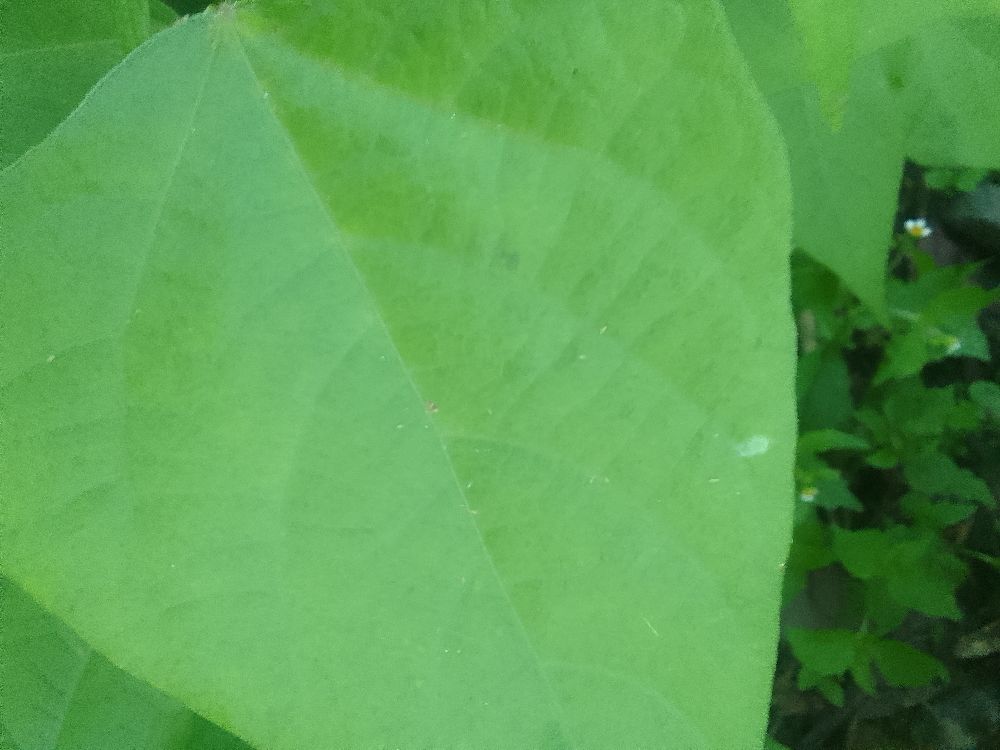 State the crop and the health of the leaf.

common bean, healthy
